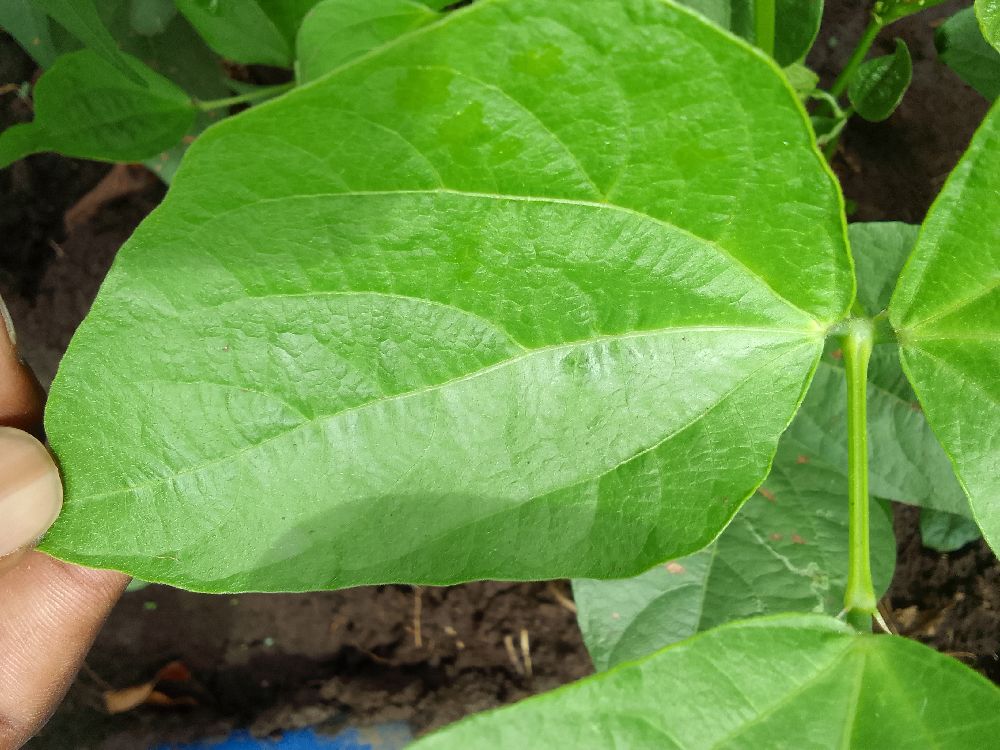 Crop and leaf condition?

common bean, healthy
